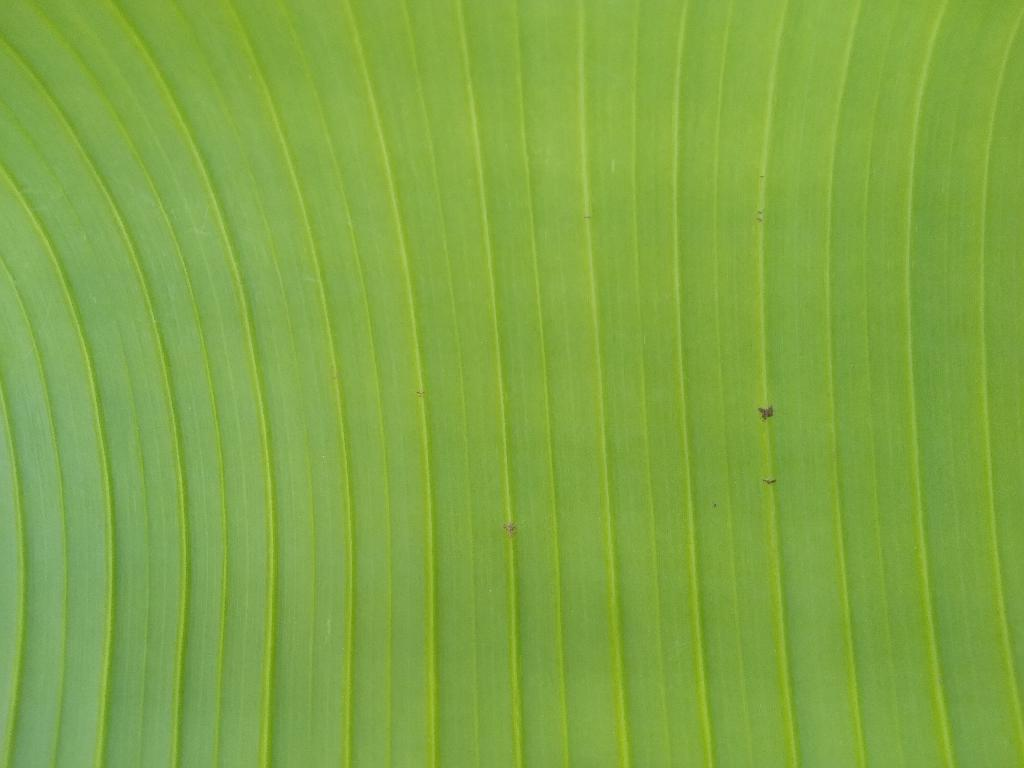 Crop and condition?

banana, healthy
